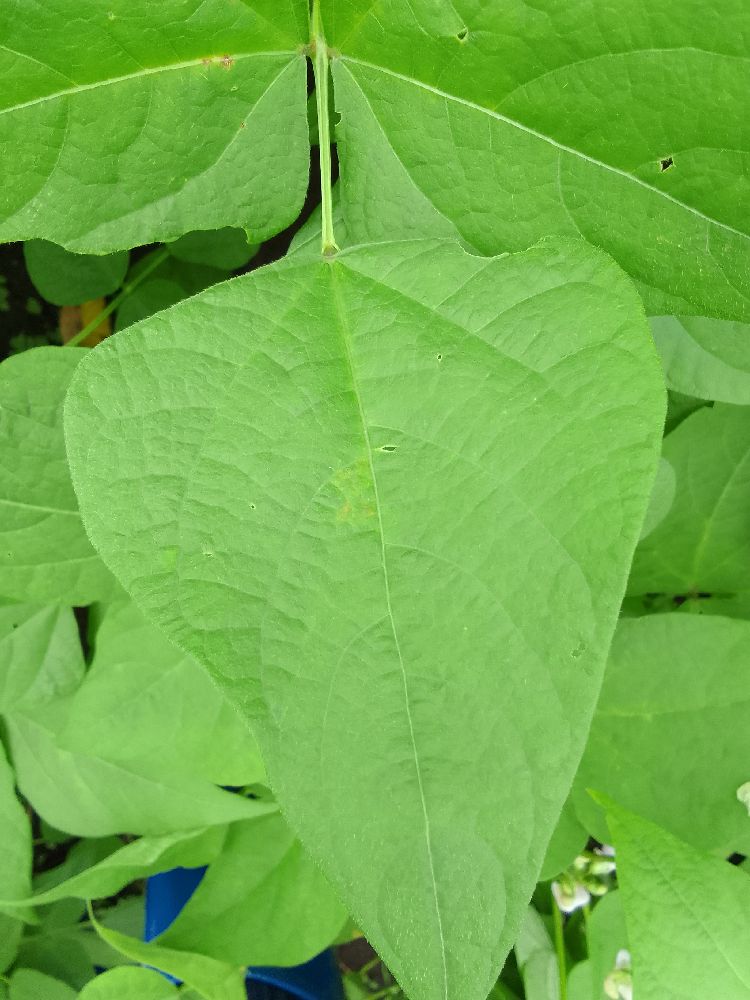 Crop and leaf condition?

common bean, healthy
